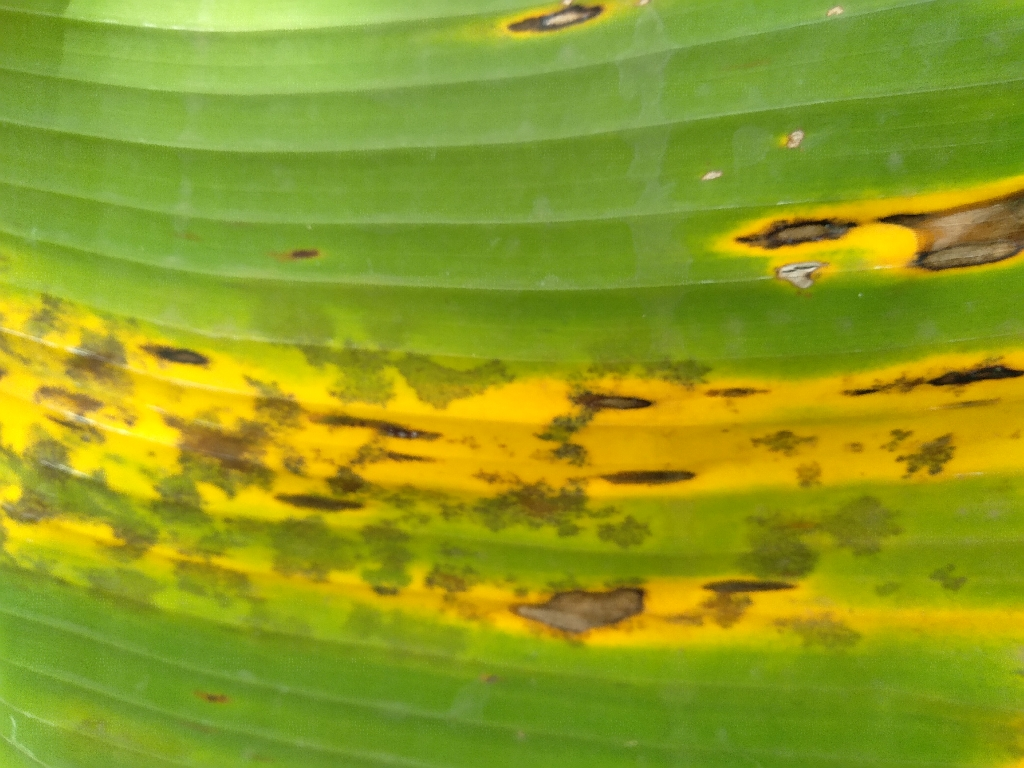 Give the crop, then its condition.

banana, black sigatoka
